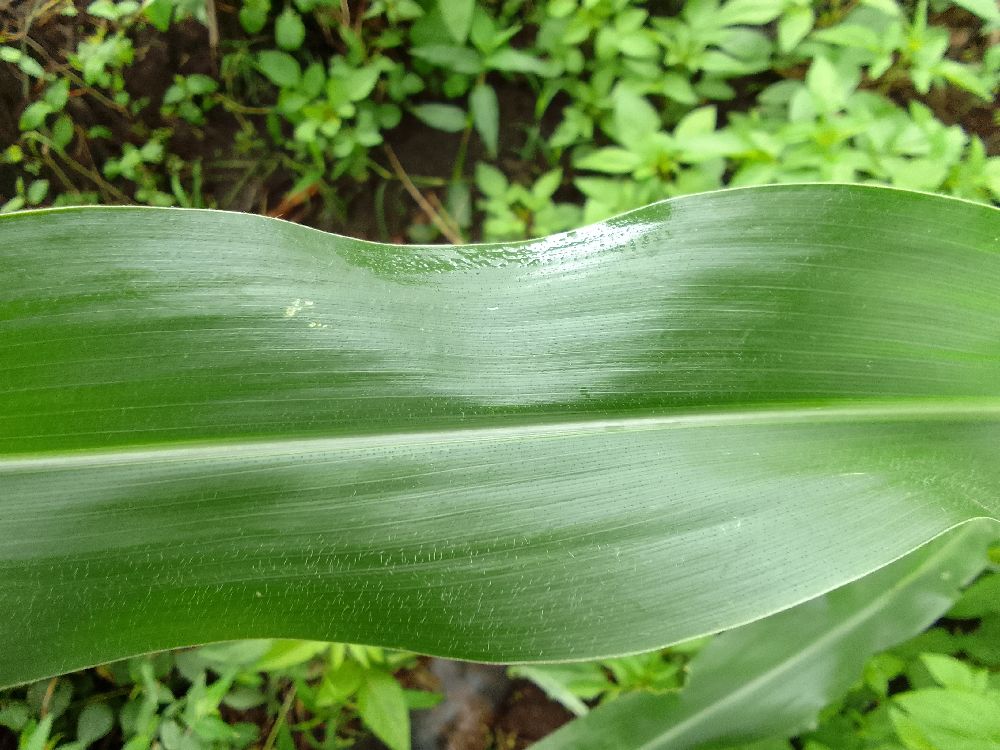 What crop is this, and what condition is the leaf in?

maize, healthy
